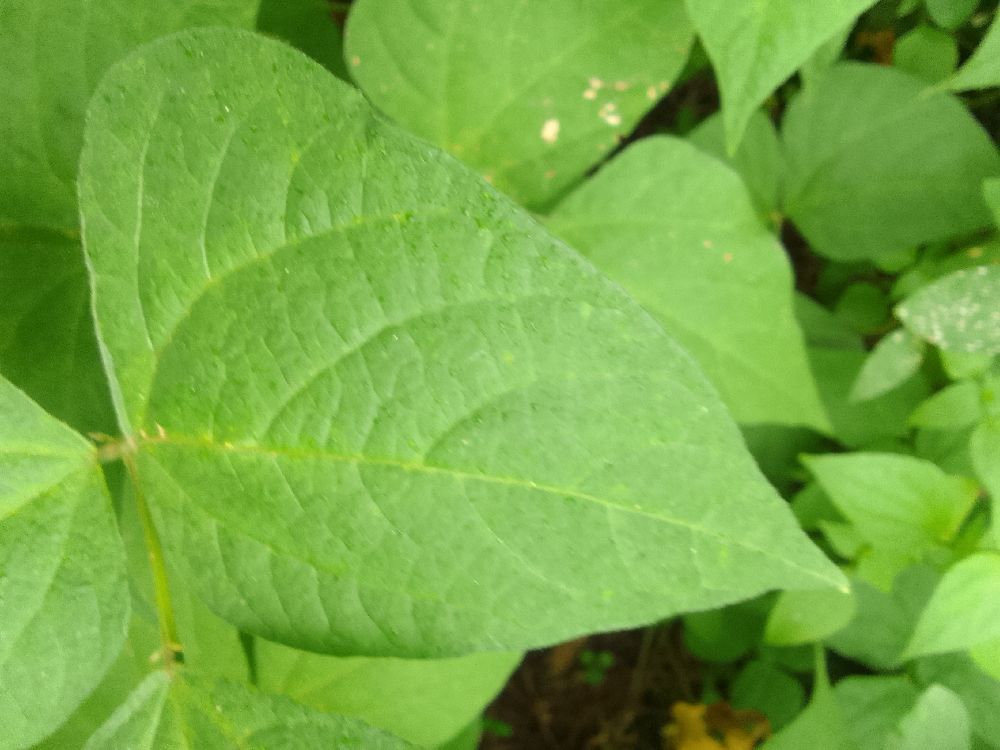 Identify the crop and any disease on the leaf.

common bean, healthy
